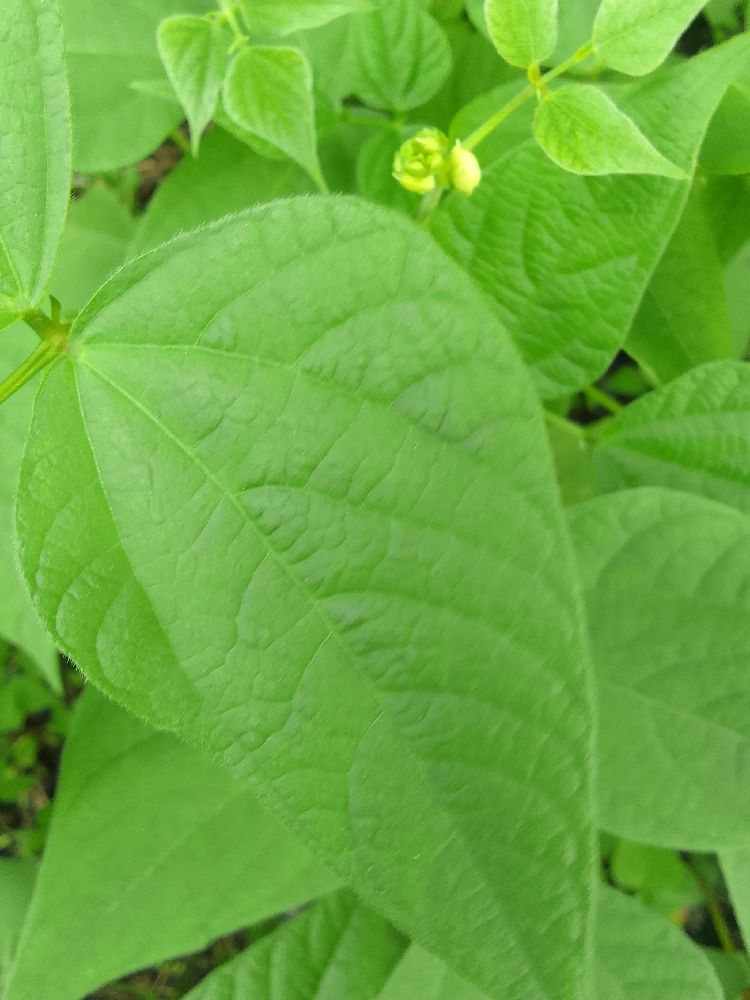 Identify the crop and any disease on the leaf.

common bean, healthy
